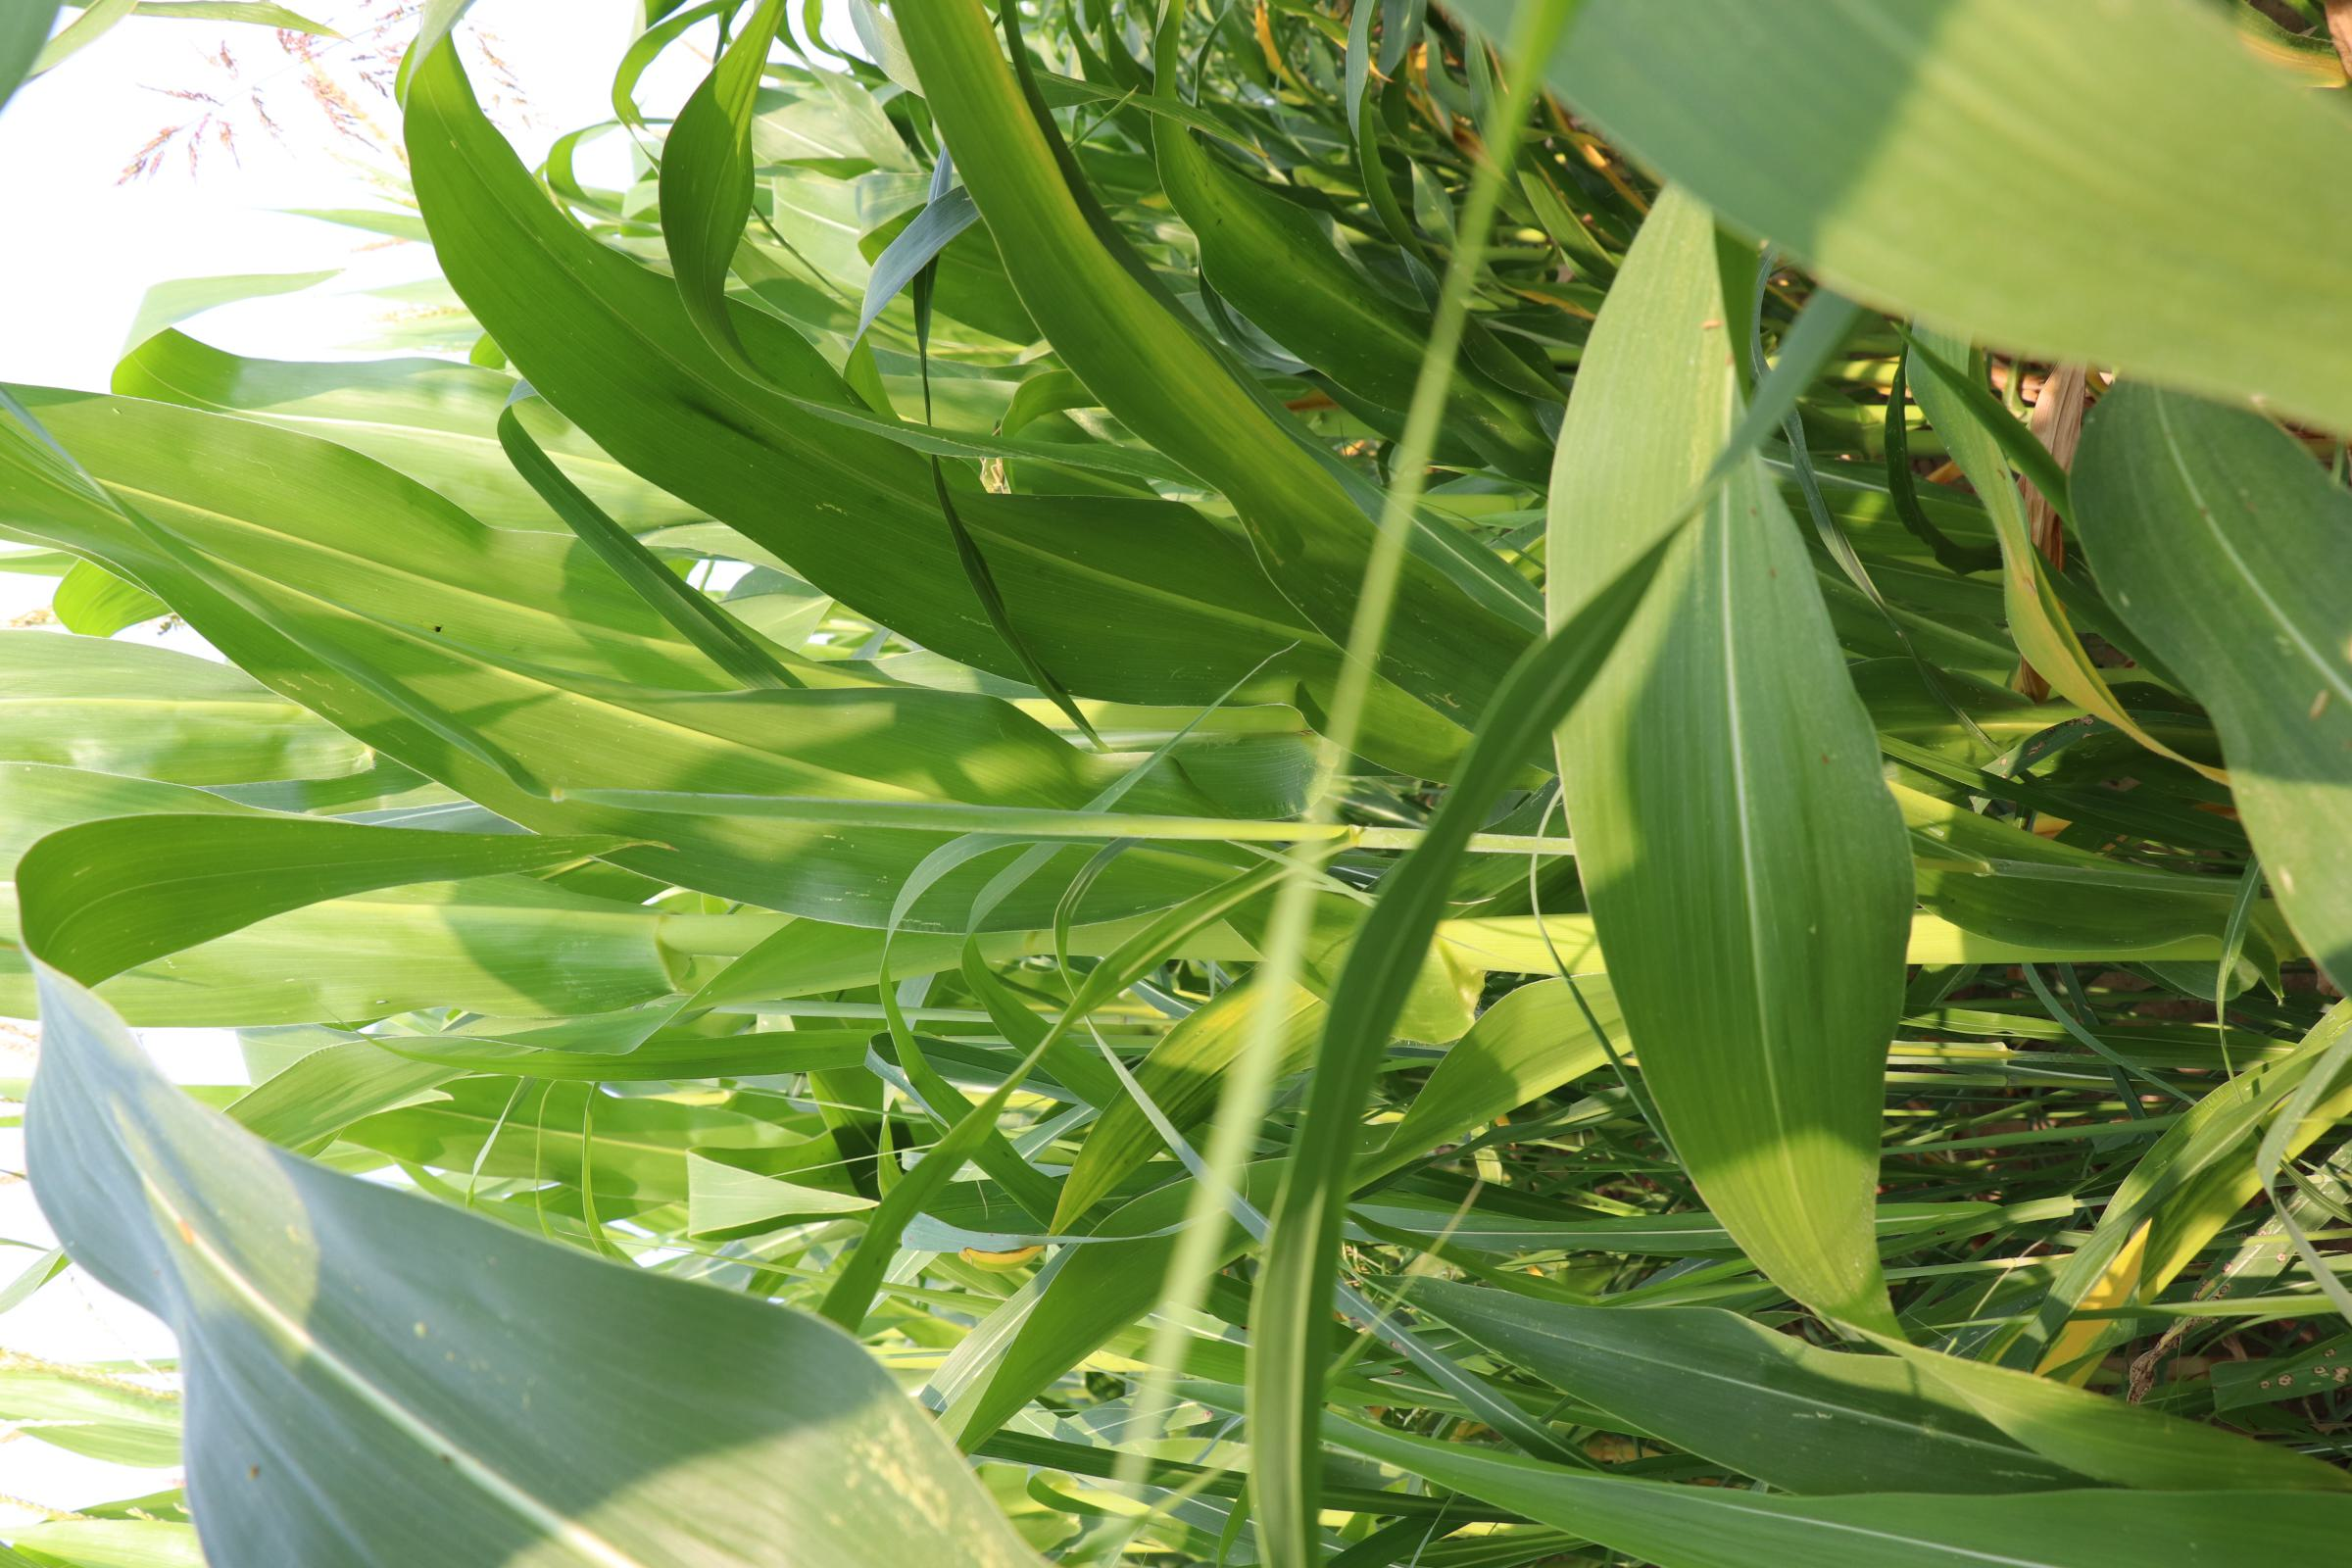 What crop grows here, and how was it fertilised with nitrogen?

maize, no added nitrogen
